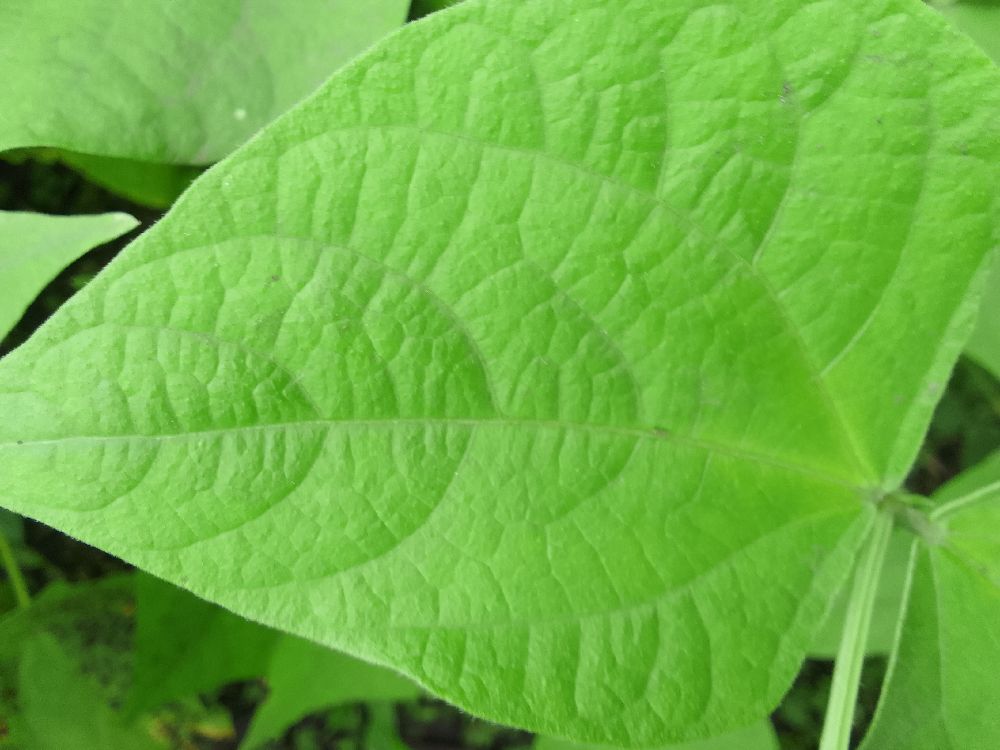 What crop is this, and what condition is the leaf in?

common bean, healthy
